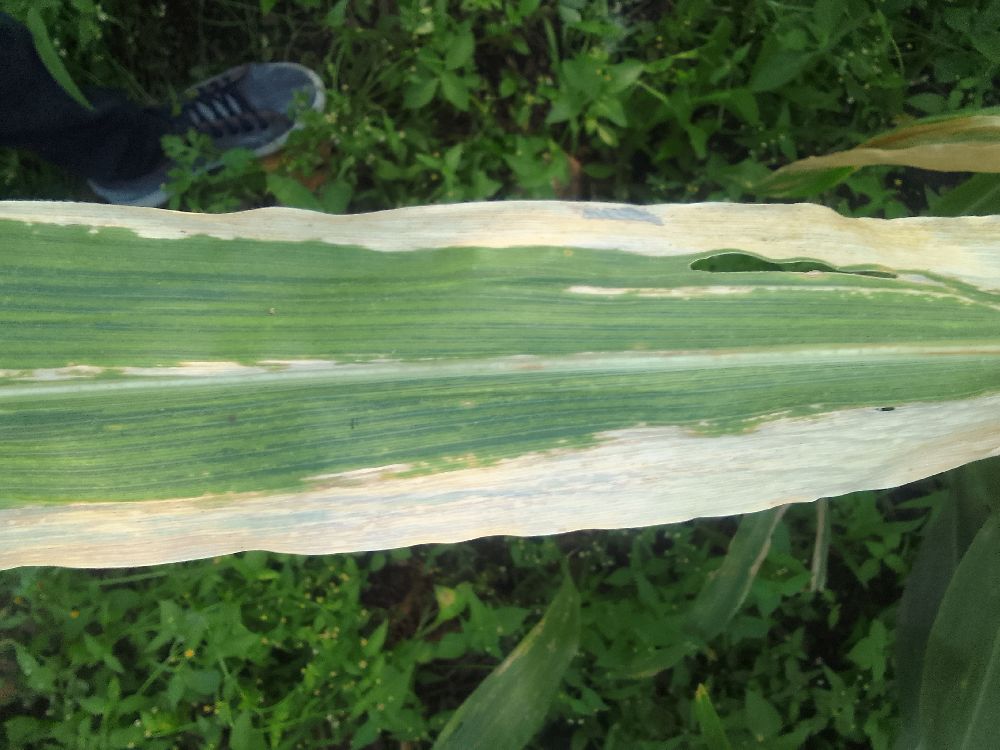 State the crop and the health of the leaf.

maize, maize lethal necrosis
